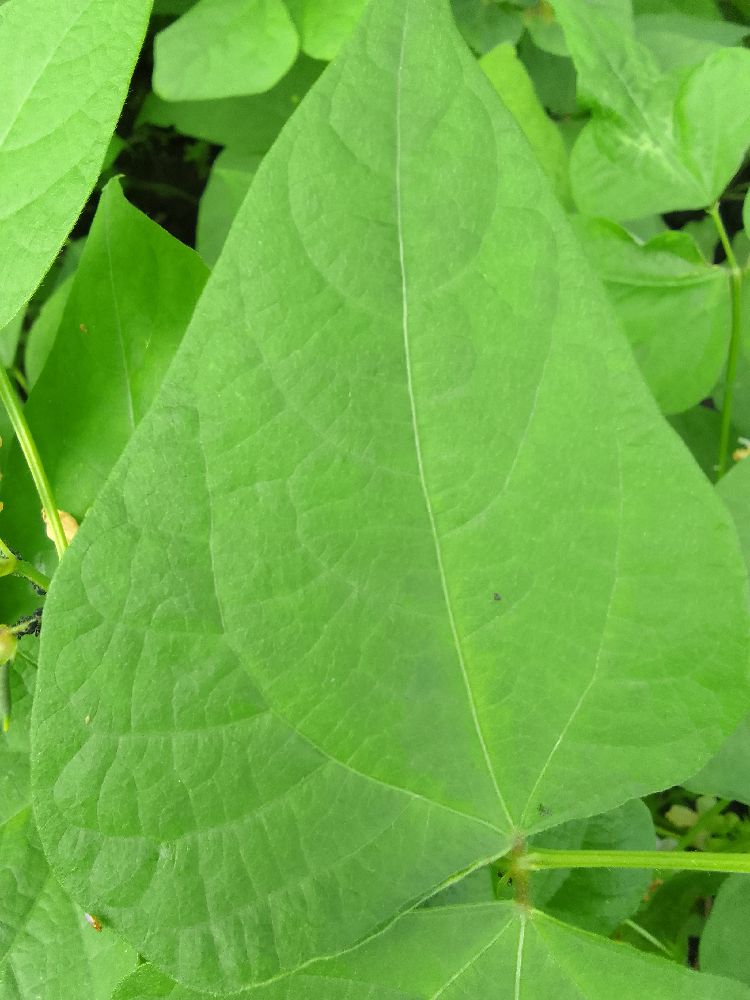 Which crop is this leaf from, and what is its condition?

common bean, healthy
